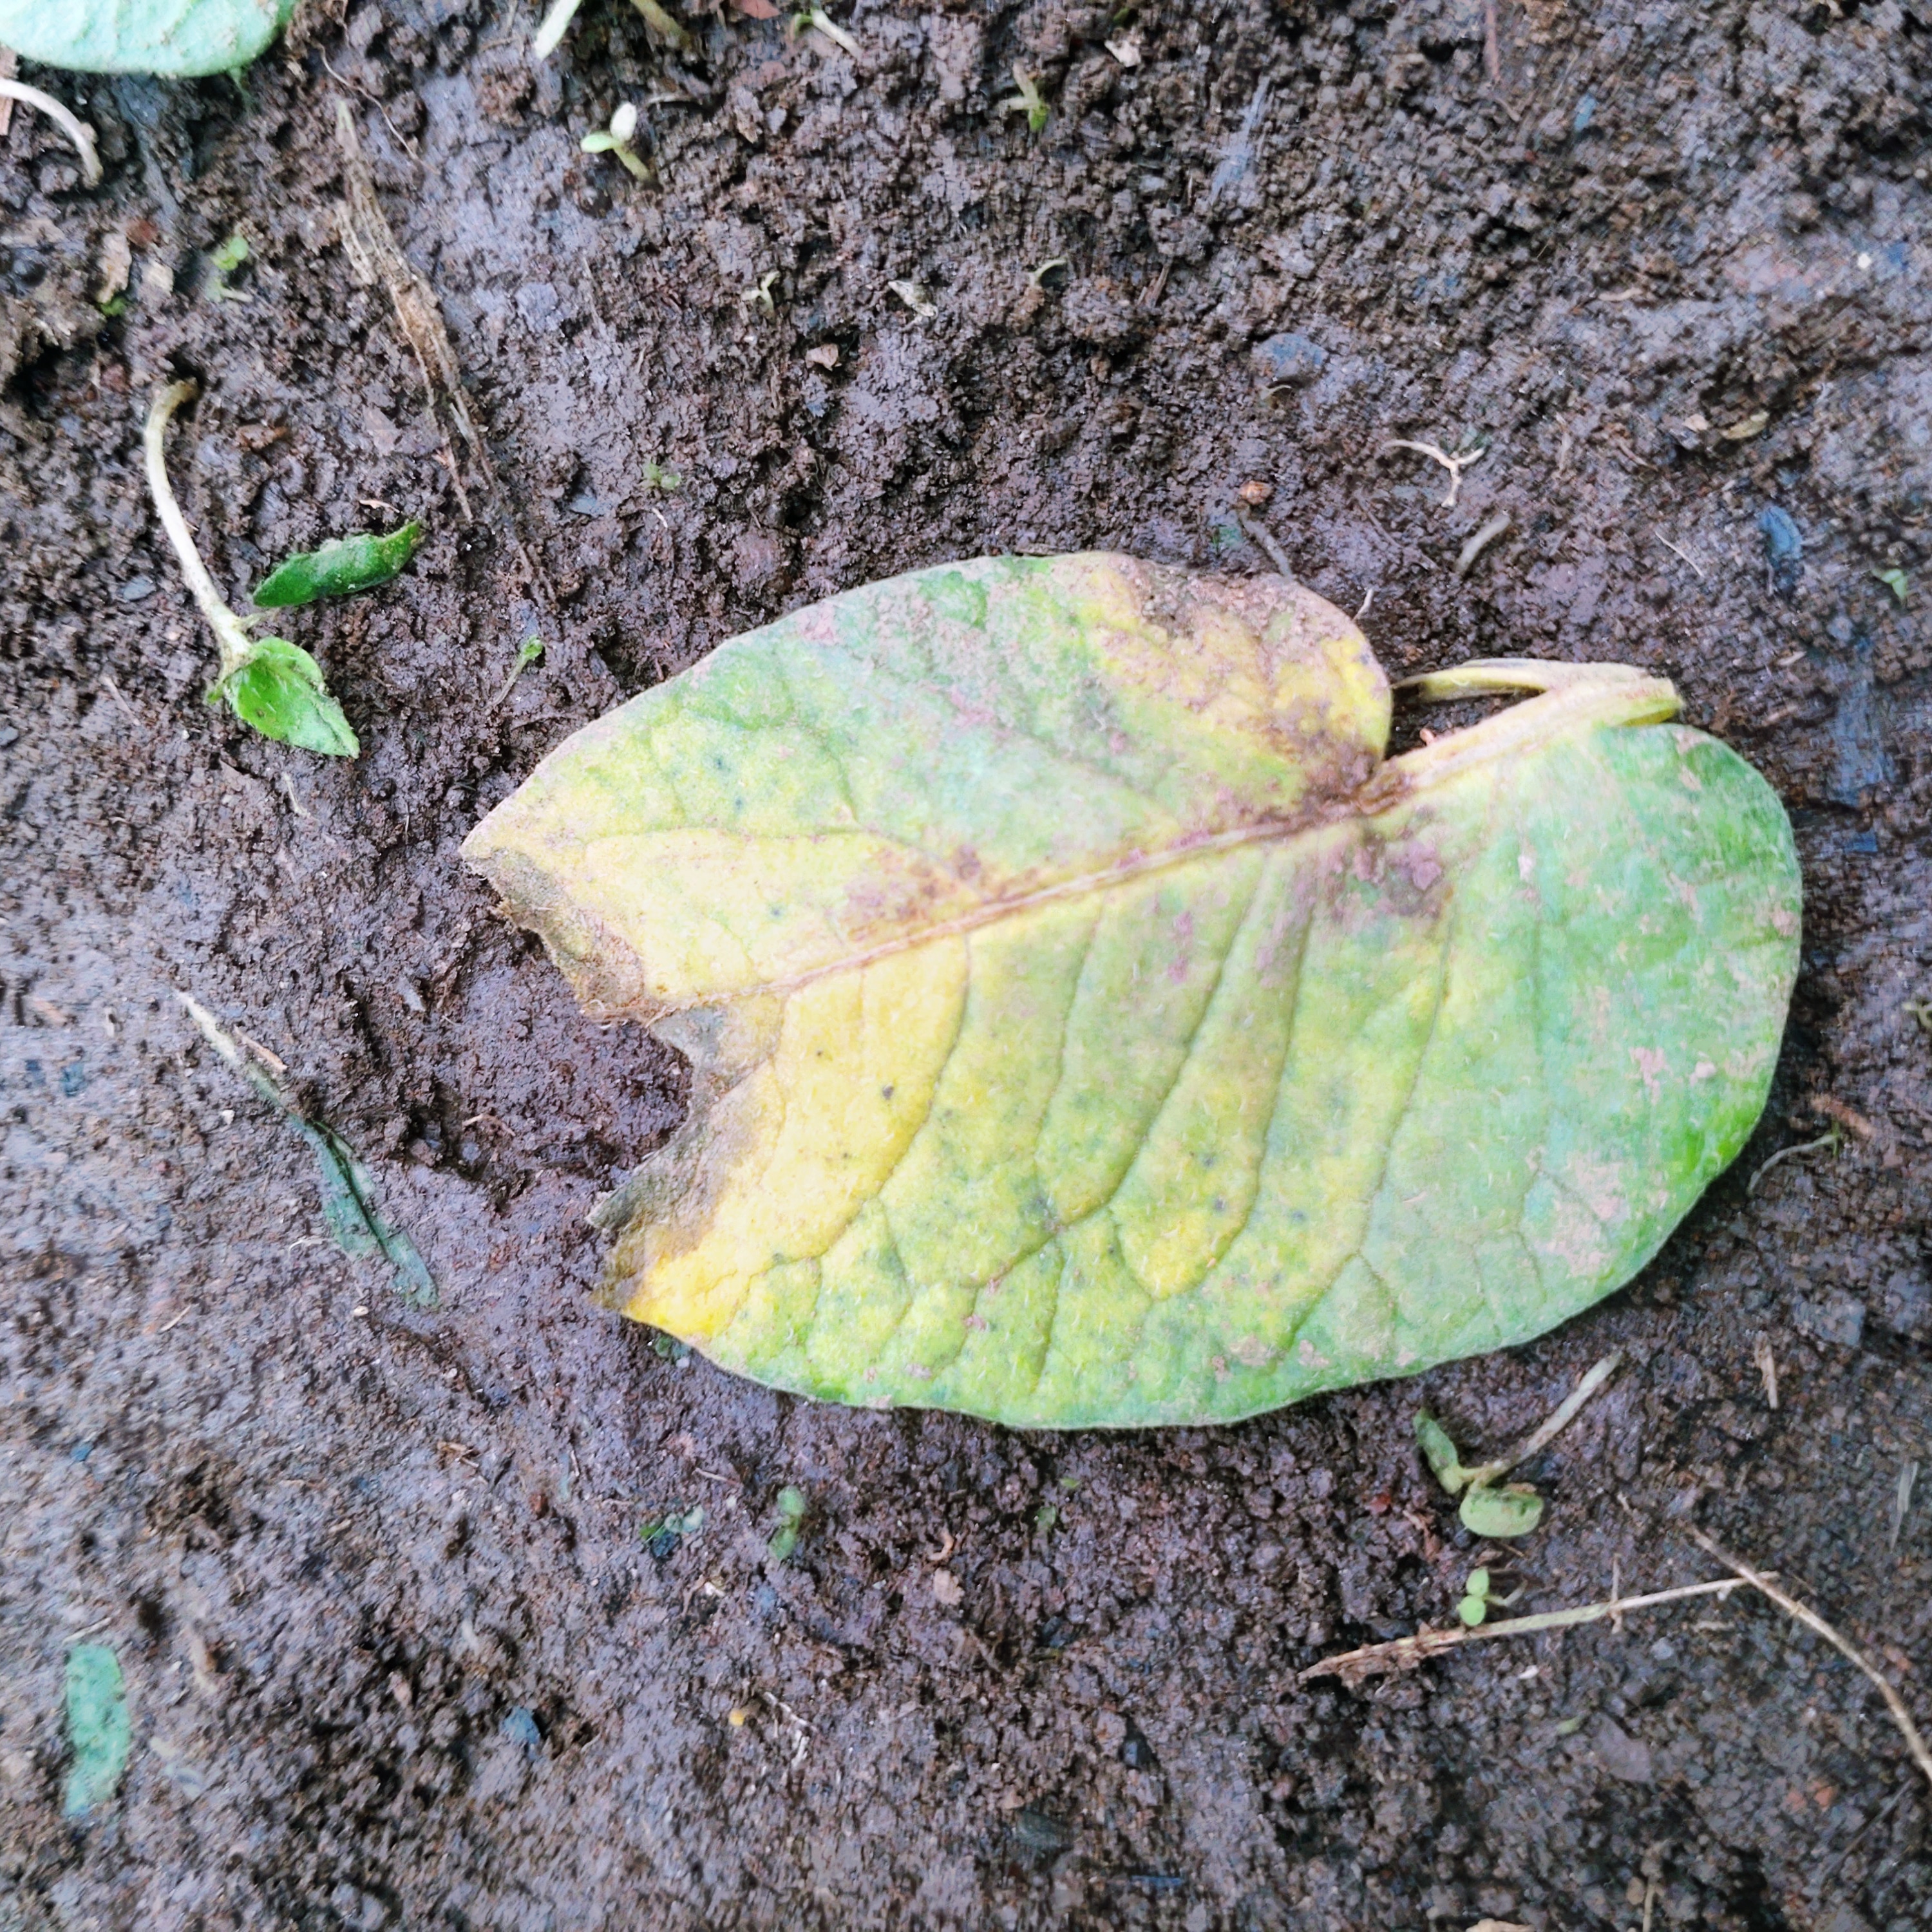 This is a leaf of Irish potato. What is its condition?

late blight
